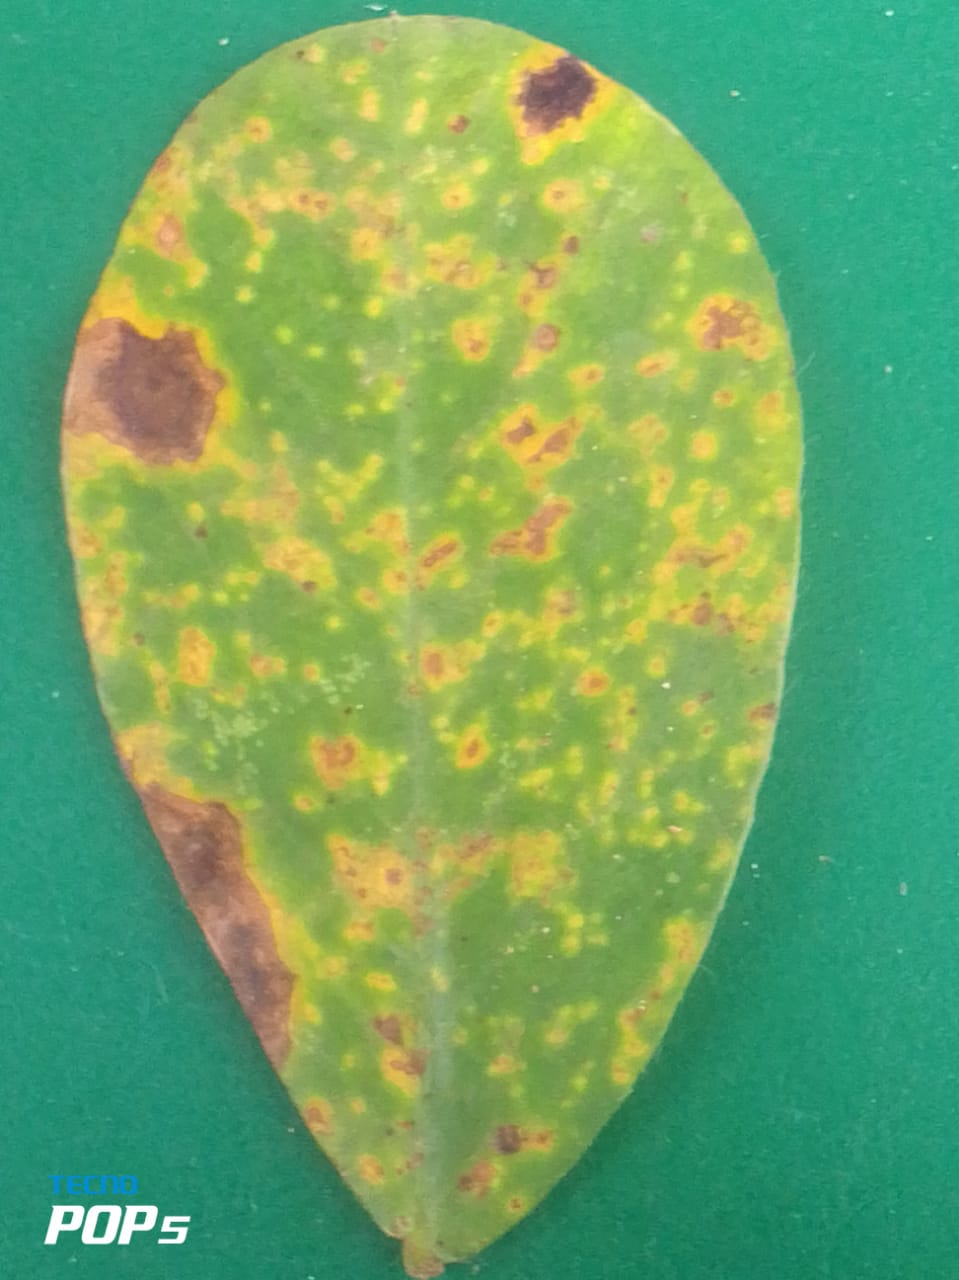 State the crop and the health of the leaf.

peanut, passalora arachidicola
